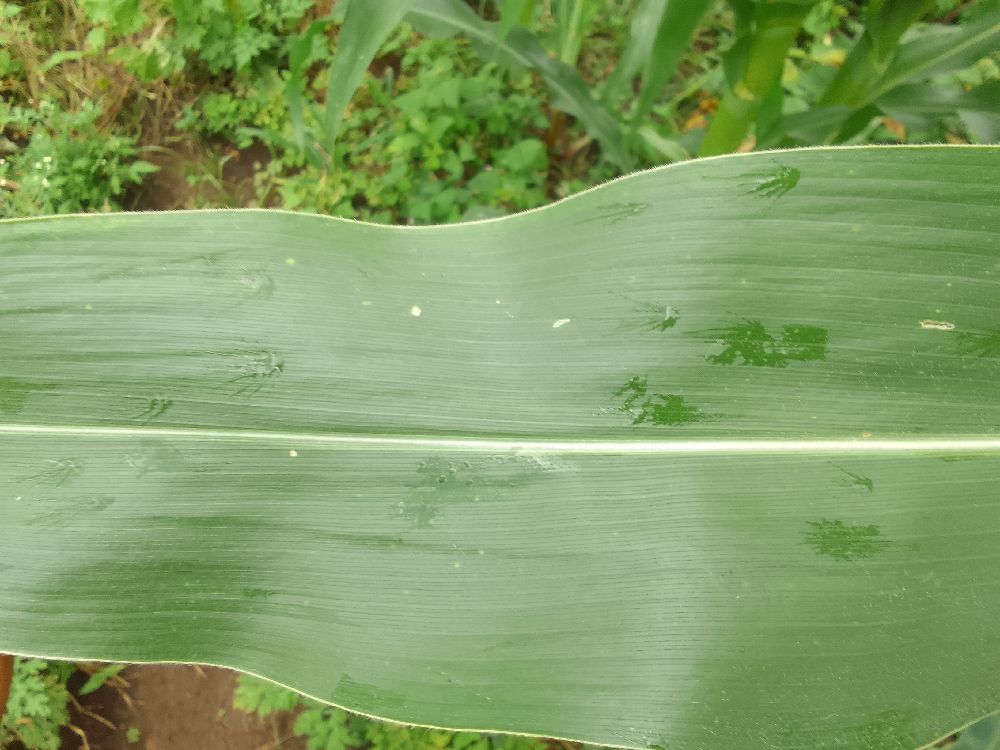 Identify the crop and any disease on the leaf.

maize, healthy
